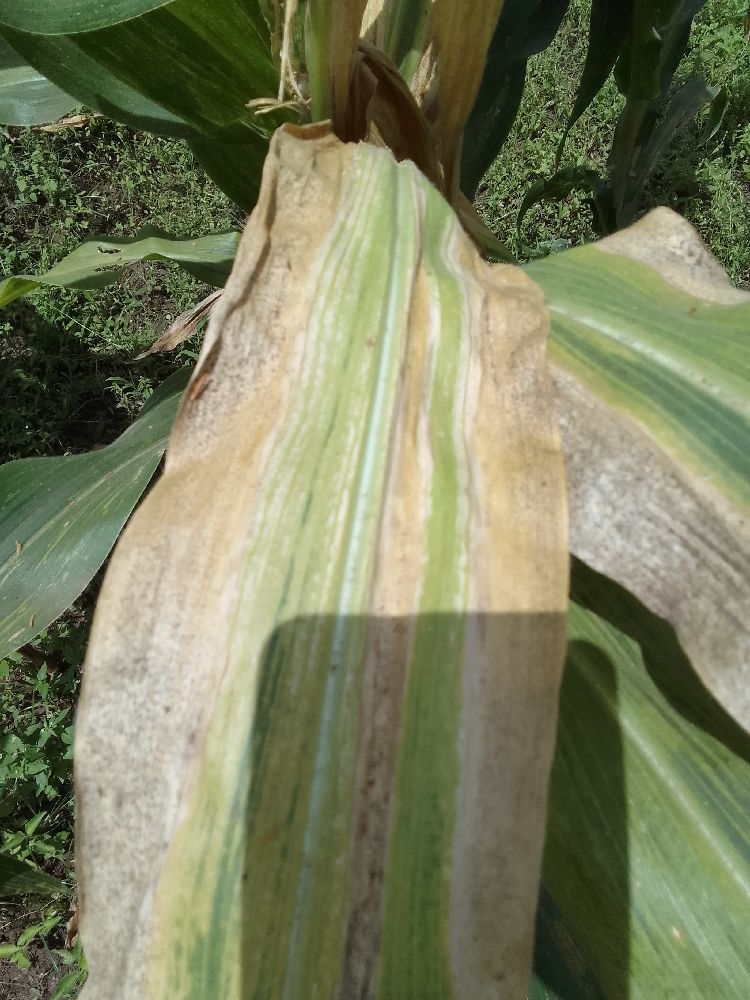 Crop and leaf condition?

maize, maize lethal necrosis
